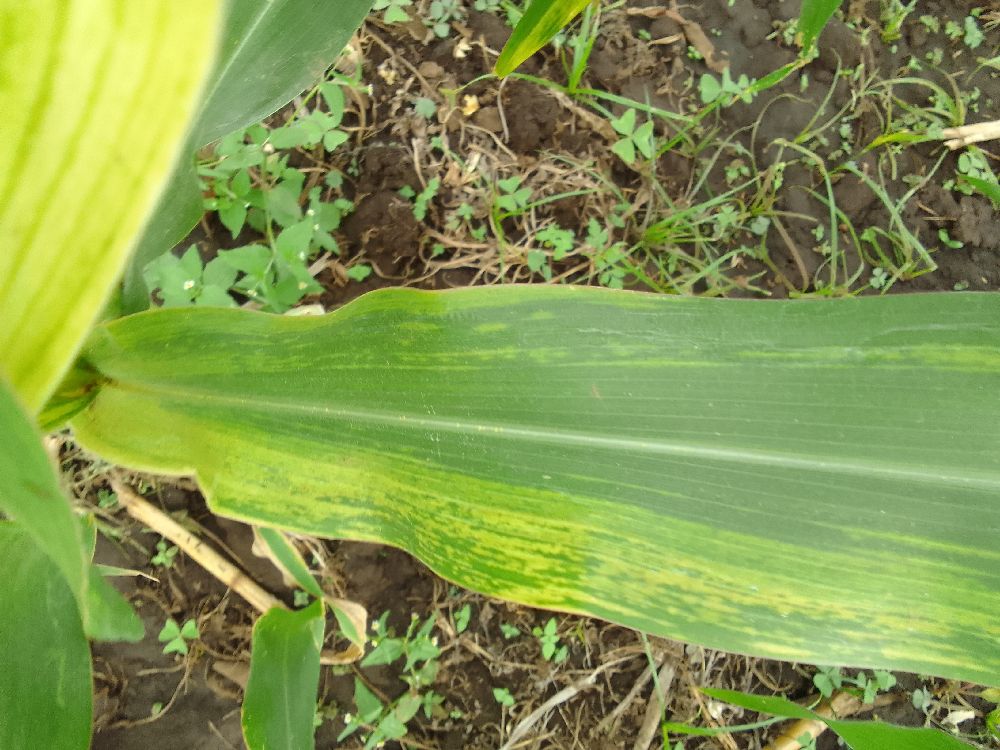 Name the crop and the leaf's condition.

maize, maize lethal necrosis
